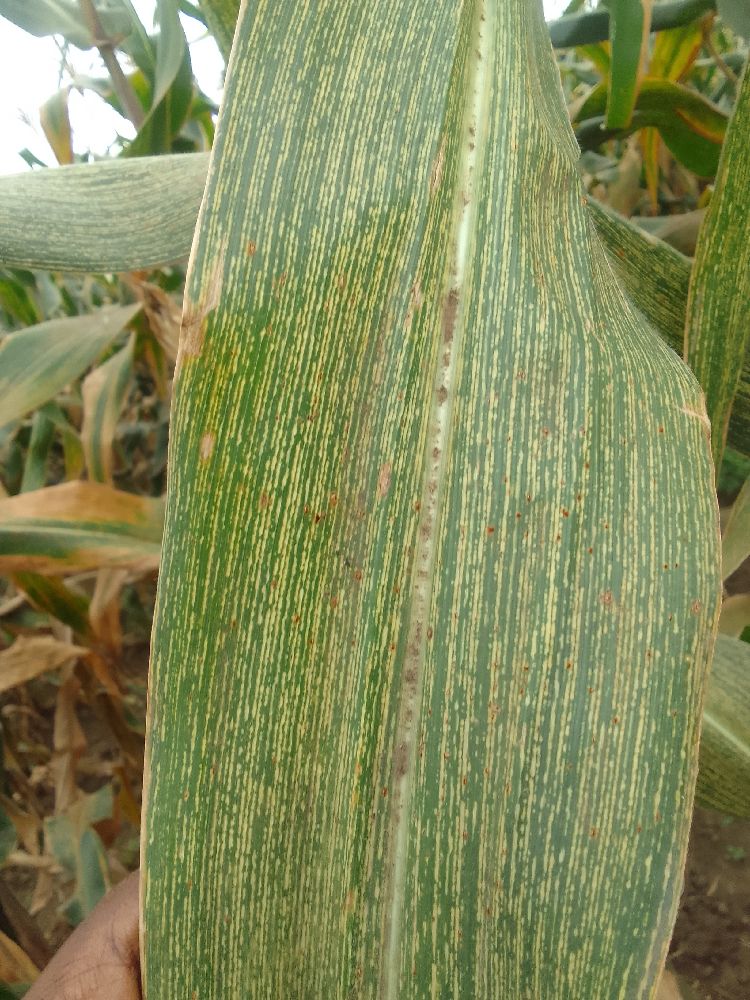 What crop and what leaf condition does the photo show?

maize, maize streak virus
